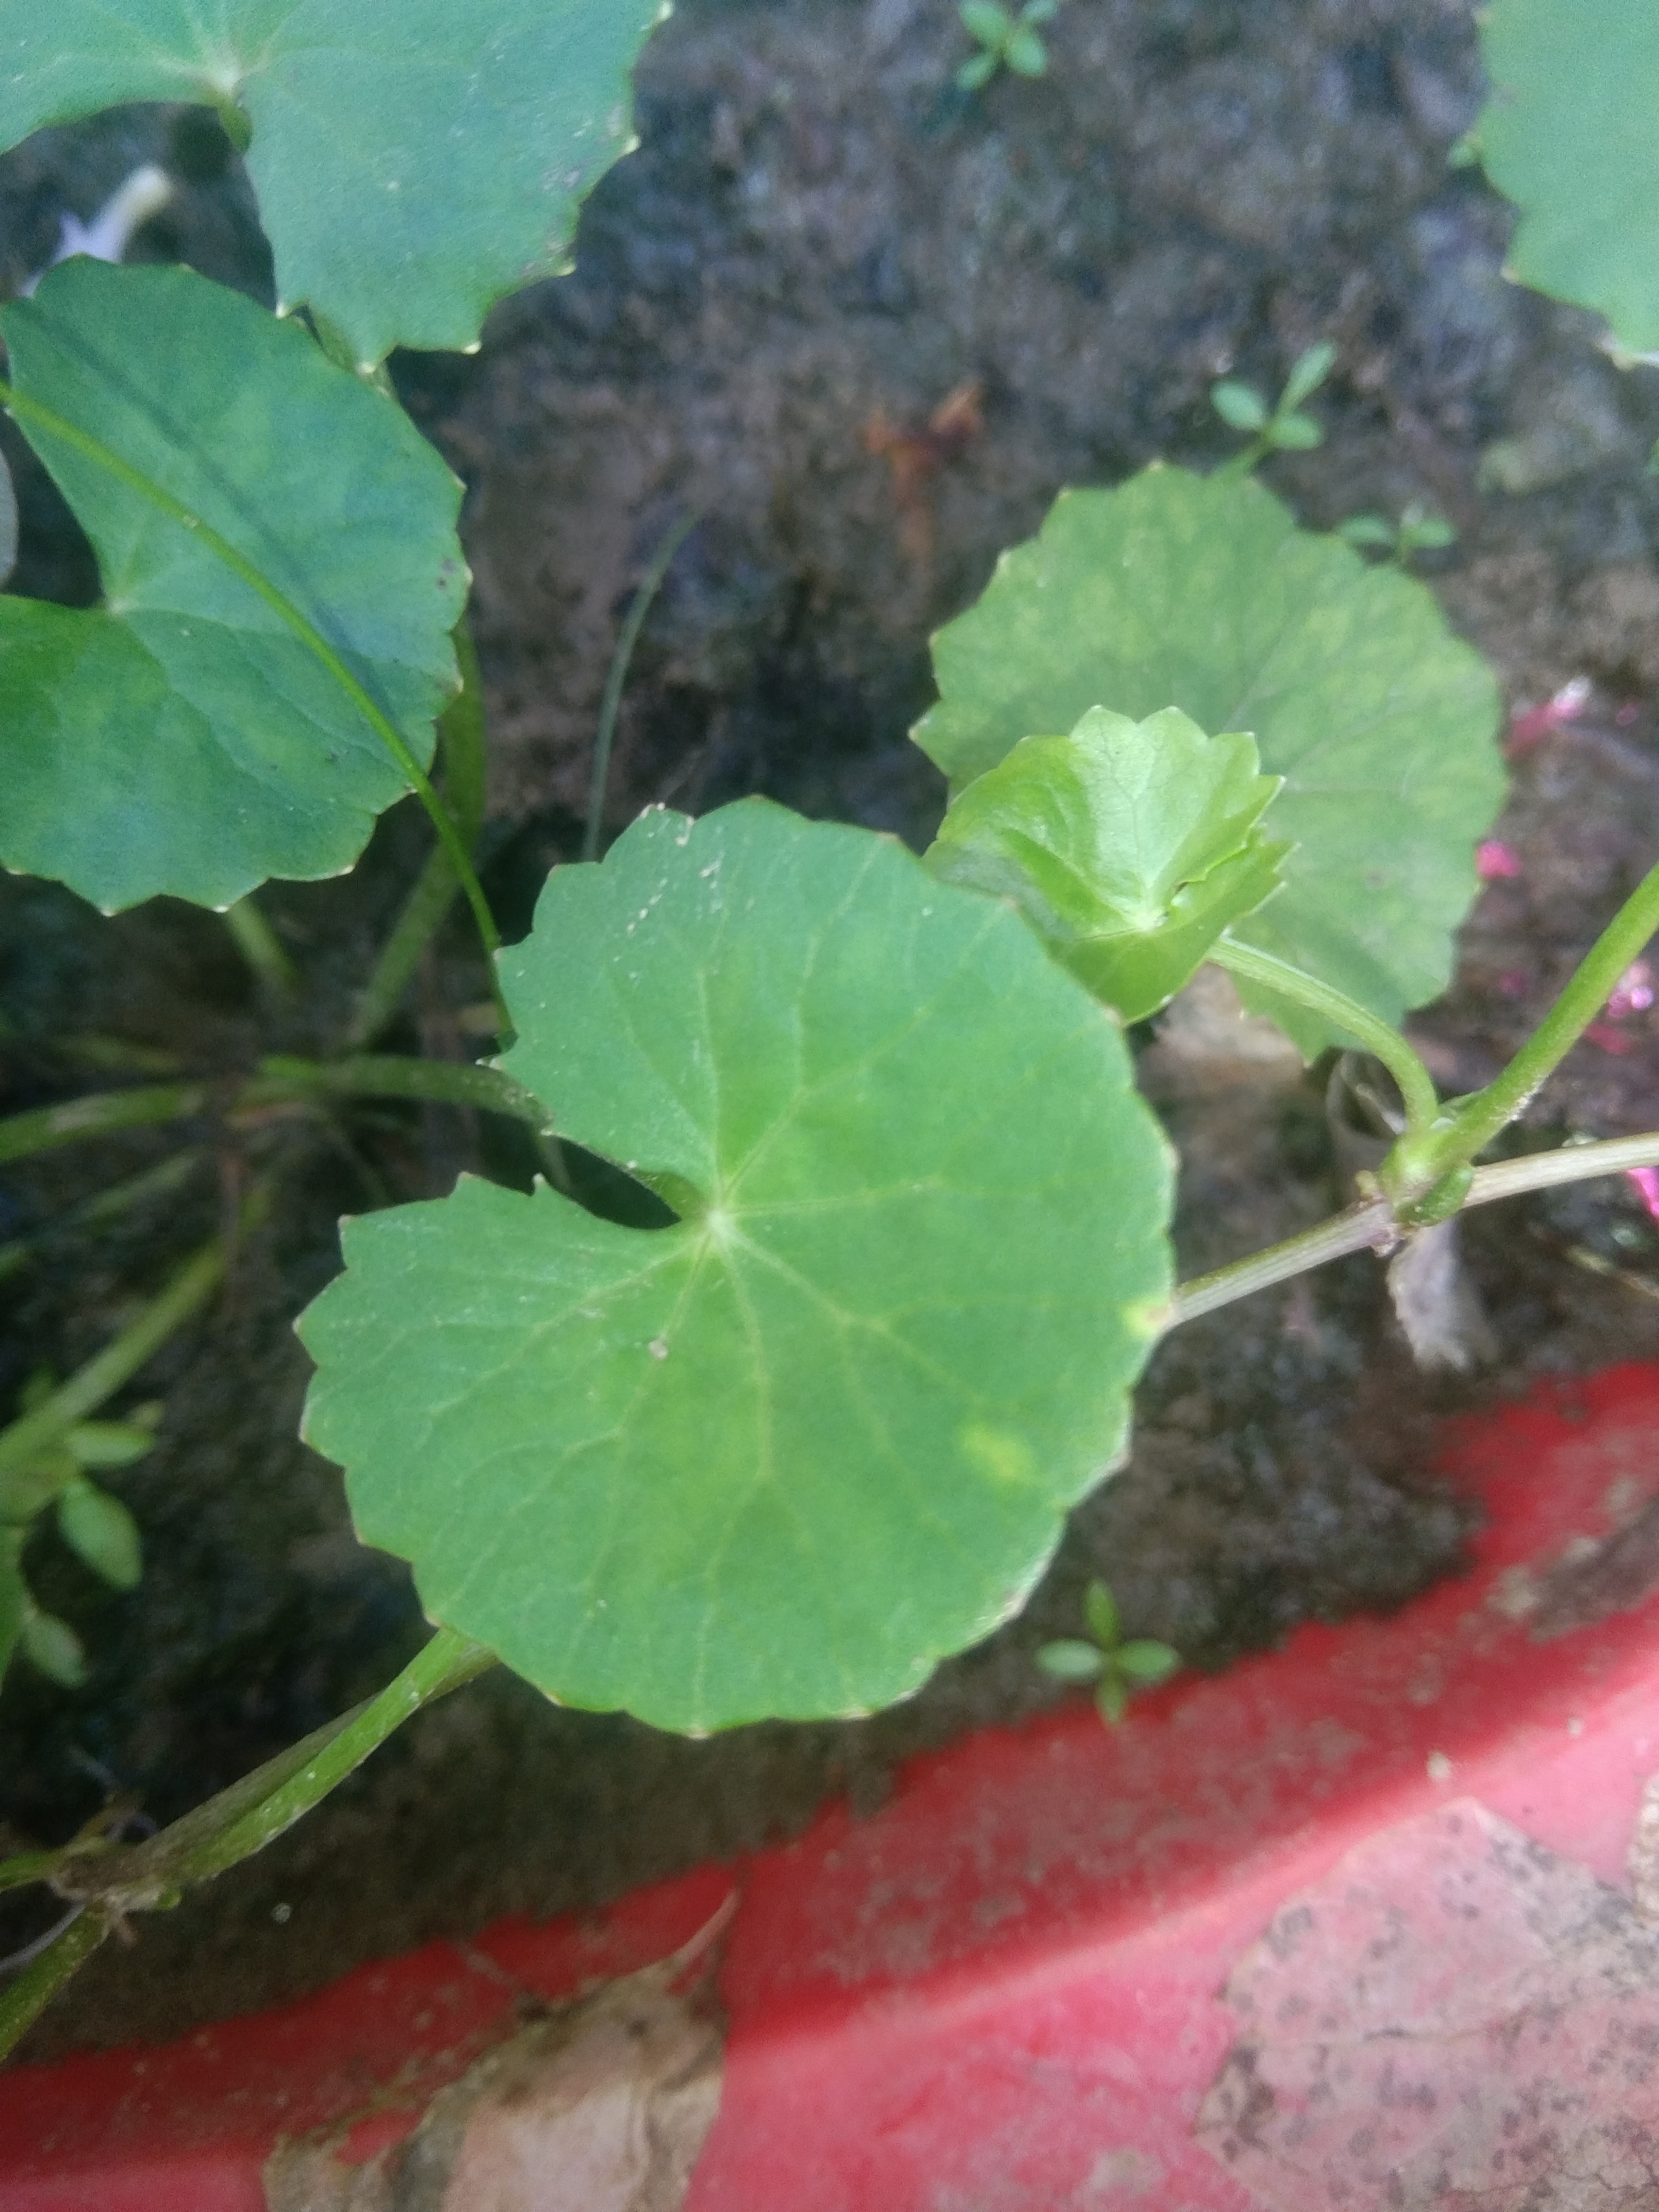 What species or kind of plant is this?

thankuni
